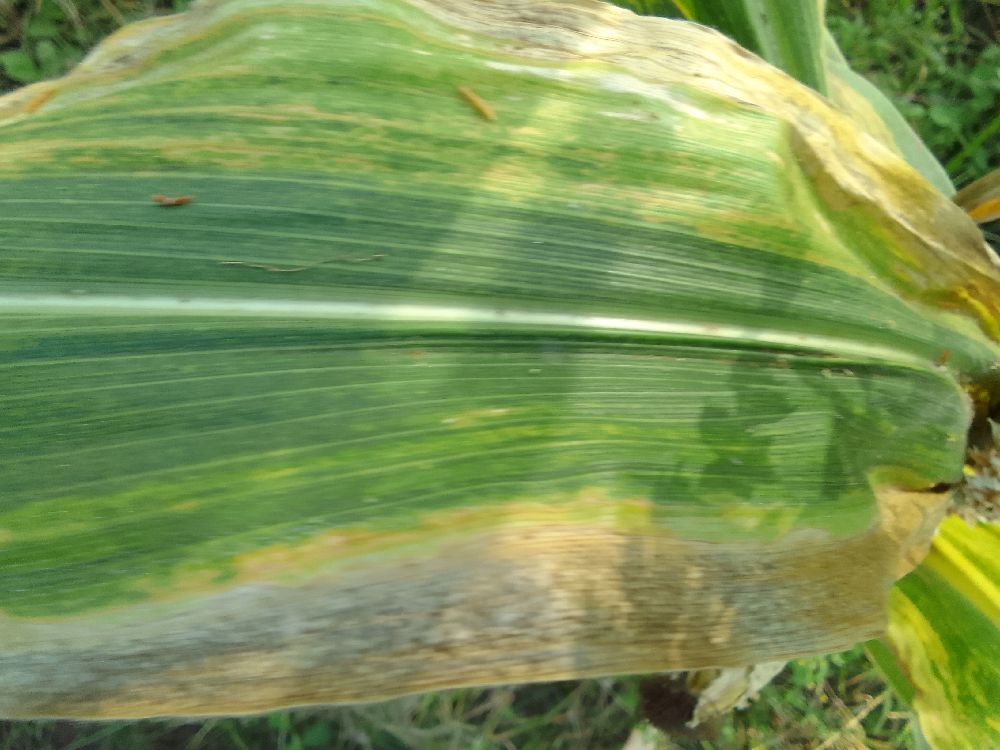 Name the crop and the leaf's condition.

maize, maize lethal necrosis
